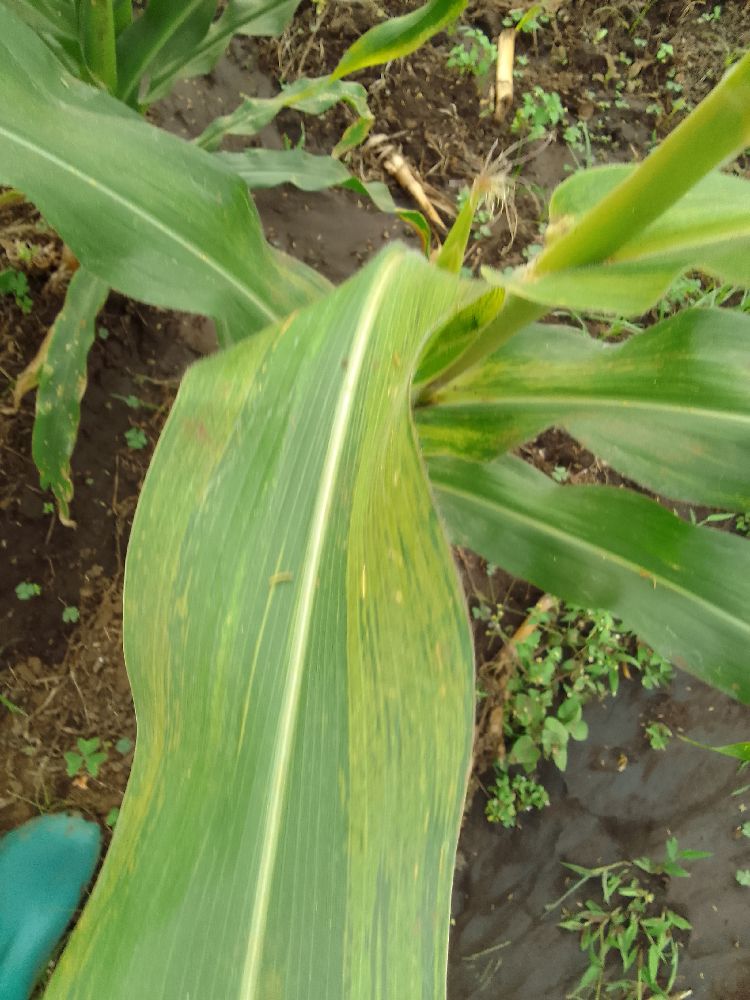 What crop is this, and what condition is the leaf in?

maize, maize lethal necrosis
